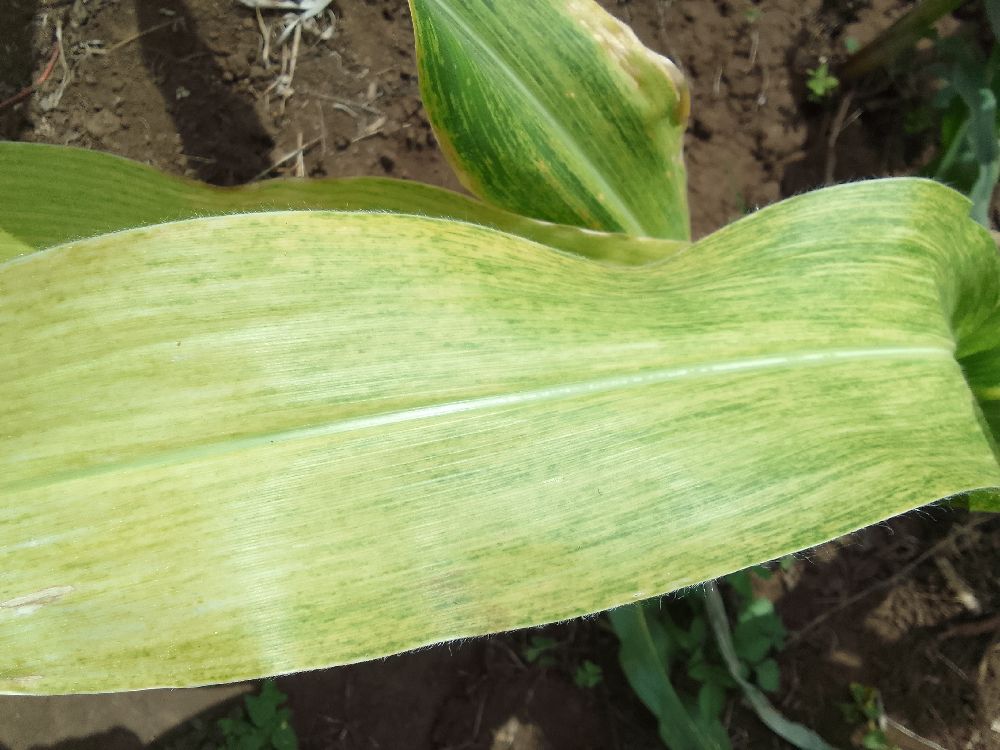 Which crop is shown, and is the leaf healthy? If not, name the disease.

maize, maize lethal necrosis
